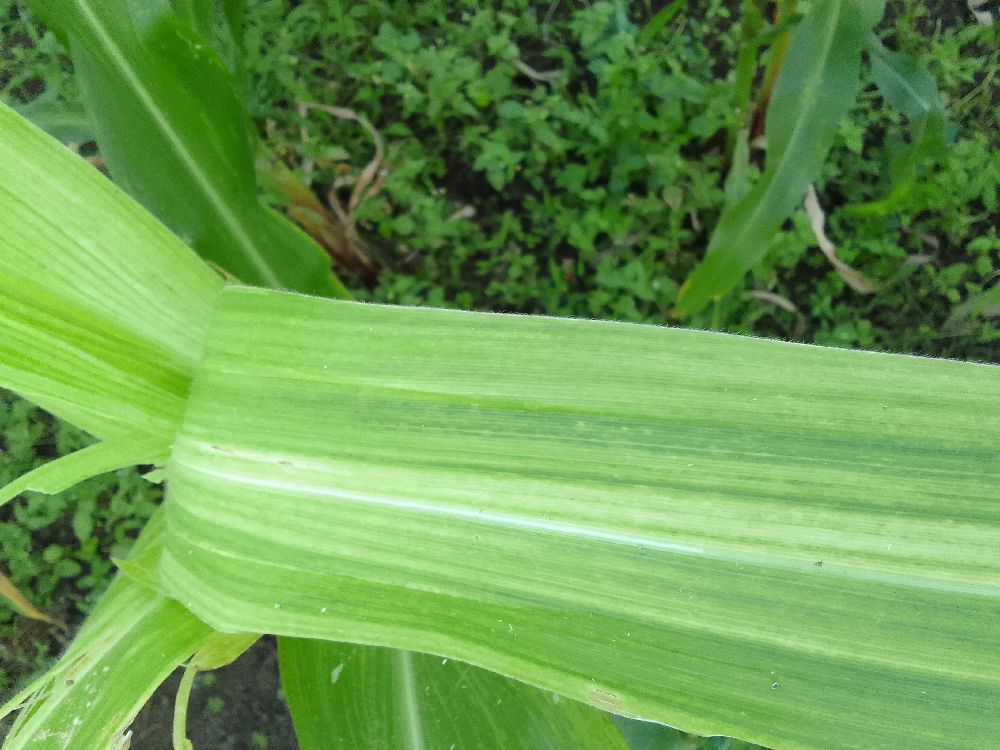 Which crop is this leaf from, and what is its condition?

maize, maize lethal necrosis
